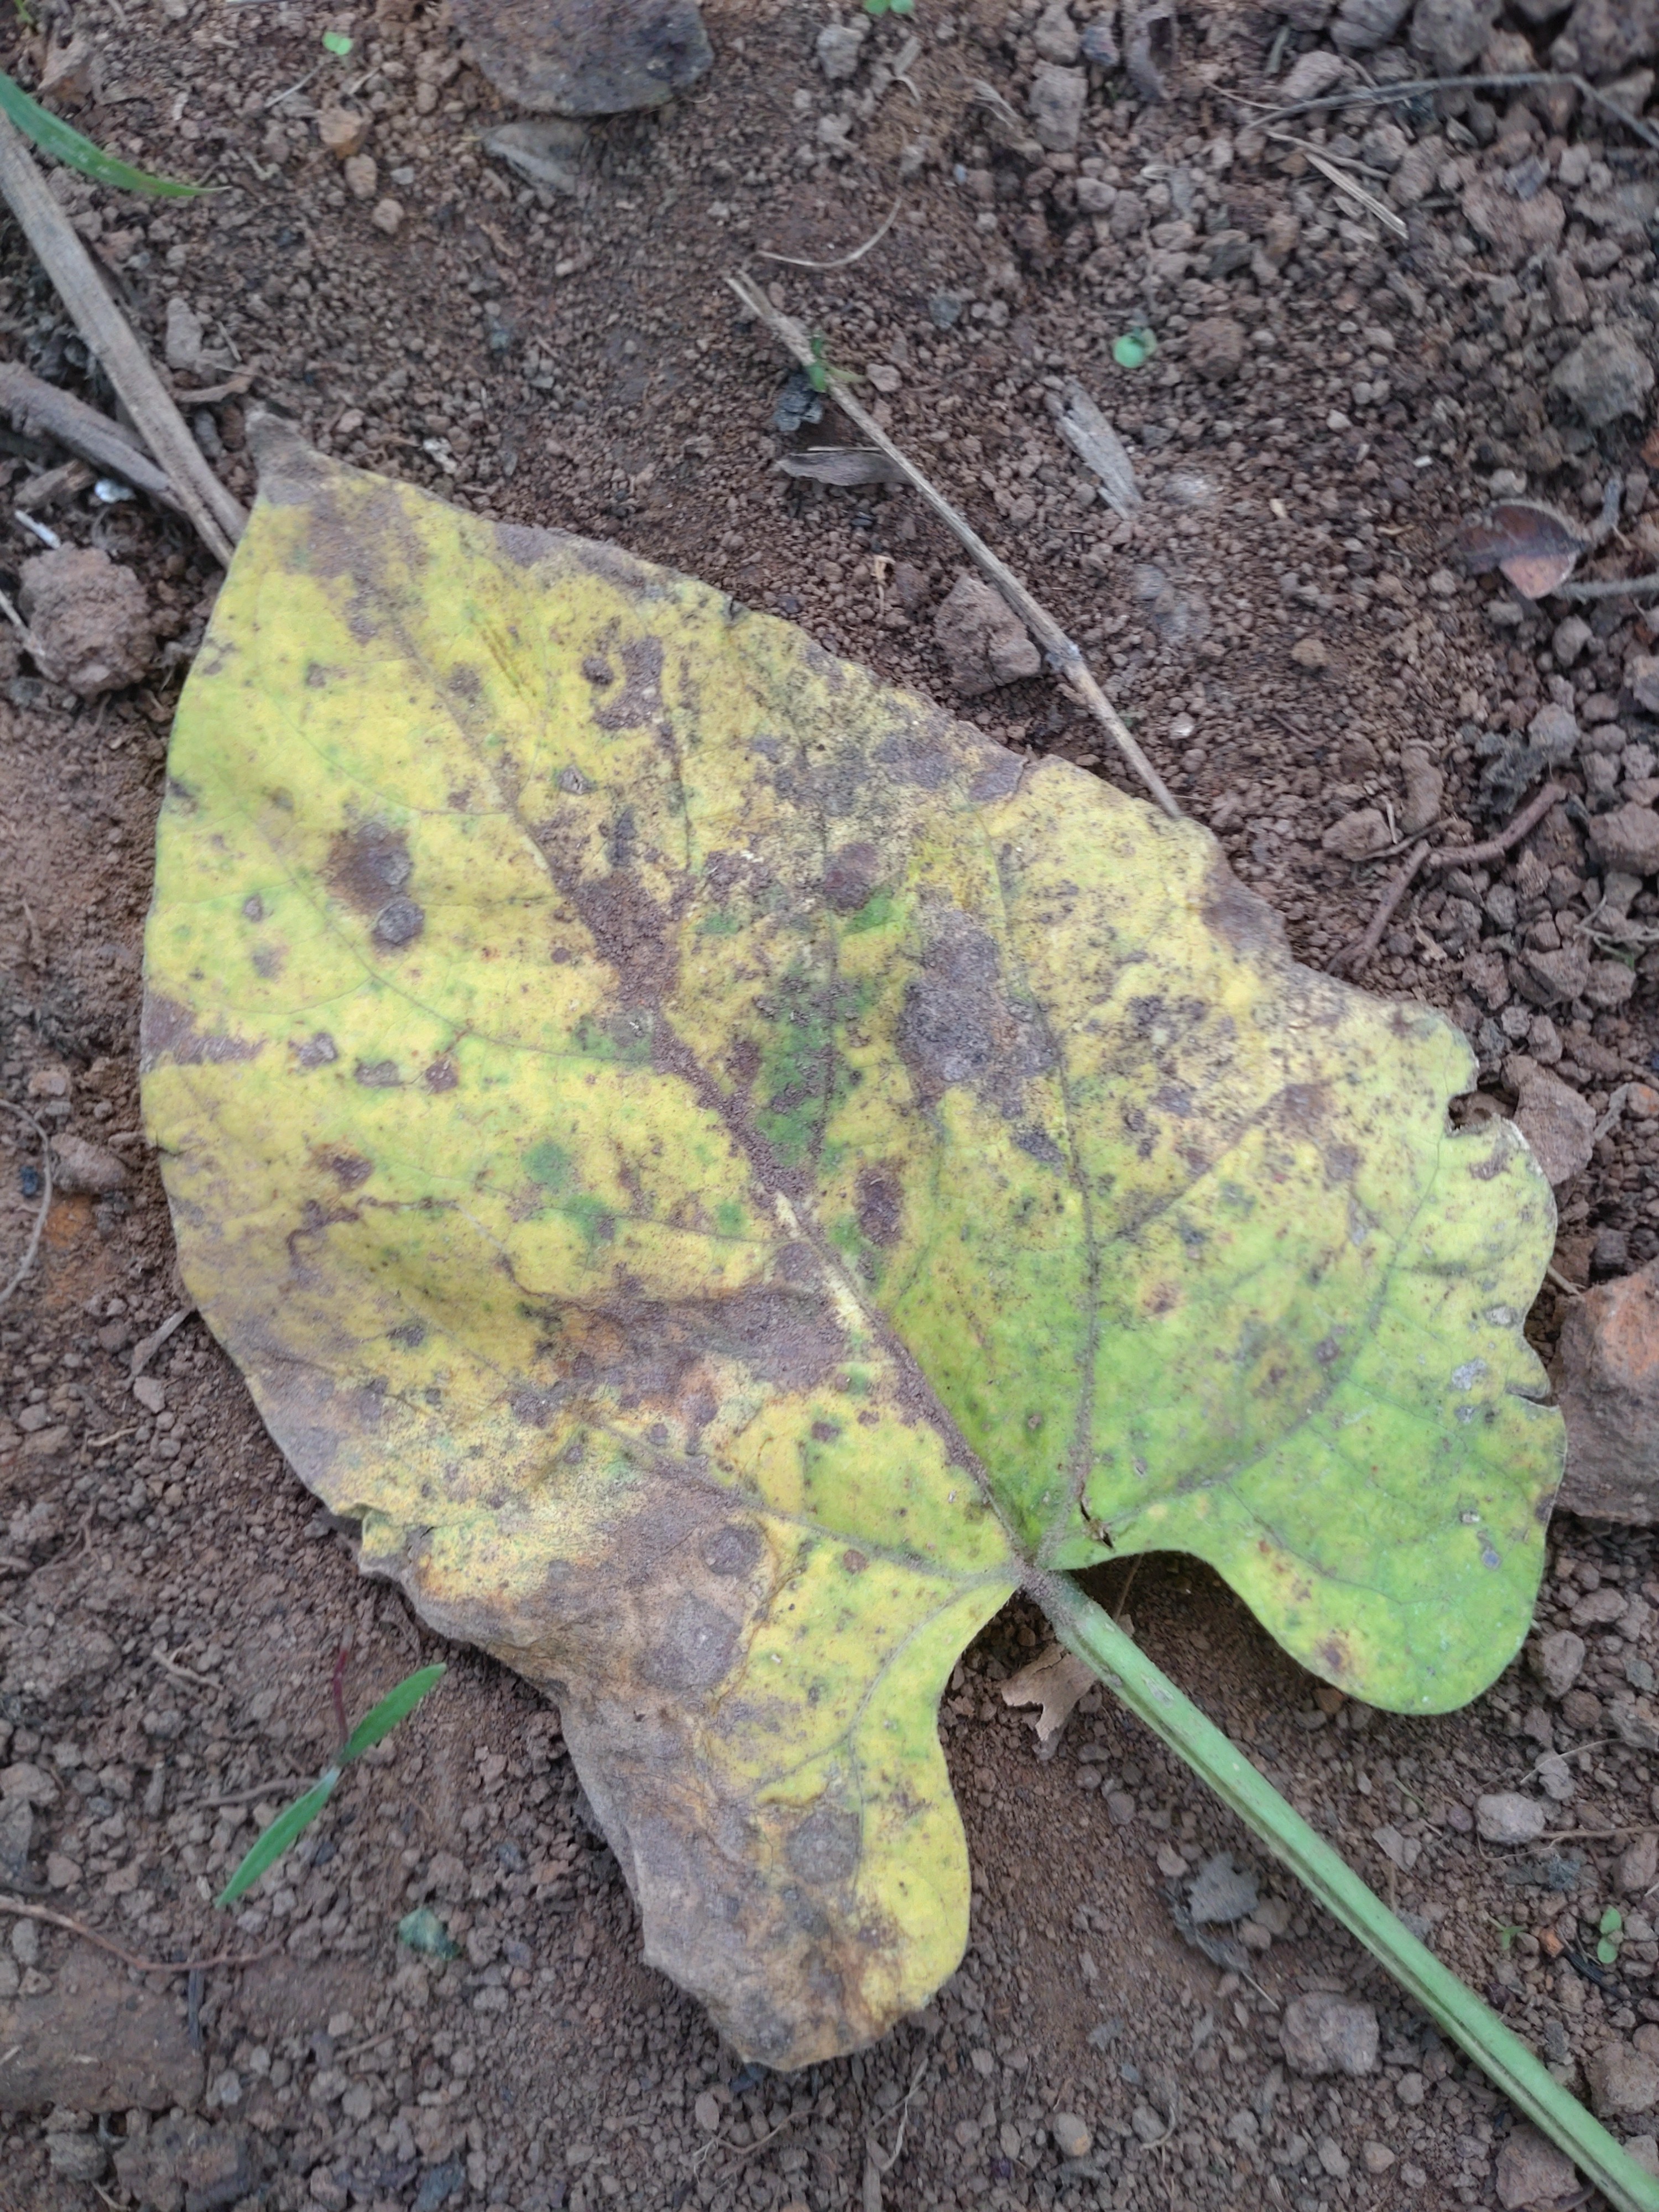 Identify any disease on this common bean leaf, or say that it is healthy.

anthracnose
